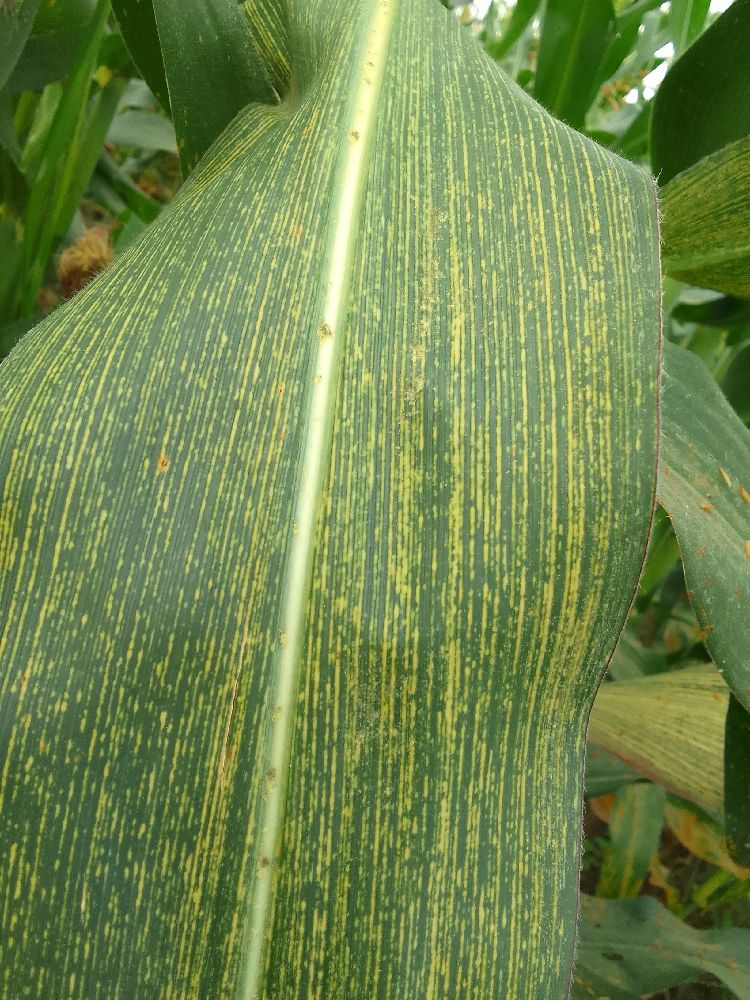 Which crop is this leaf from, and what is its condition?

maize, maize streak virus
